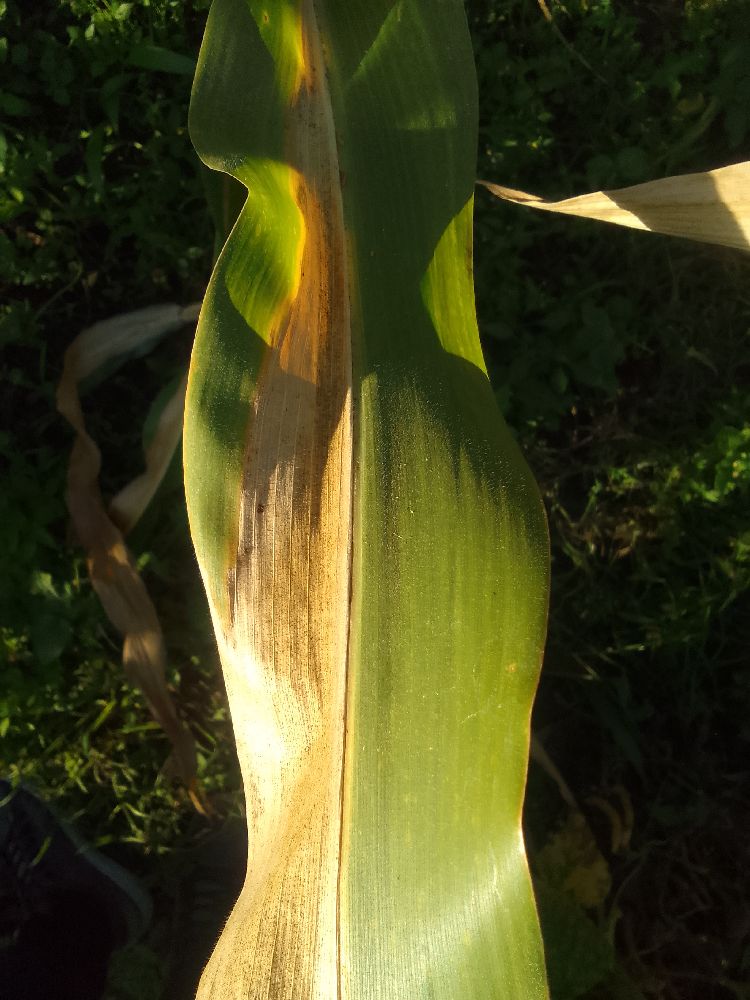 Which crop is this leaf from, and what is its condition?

maize, maize lethal necrosis
